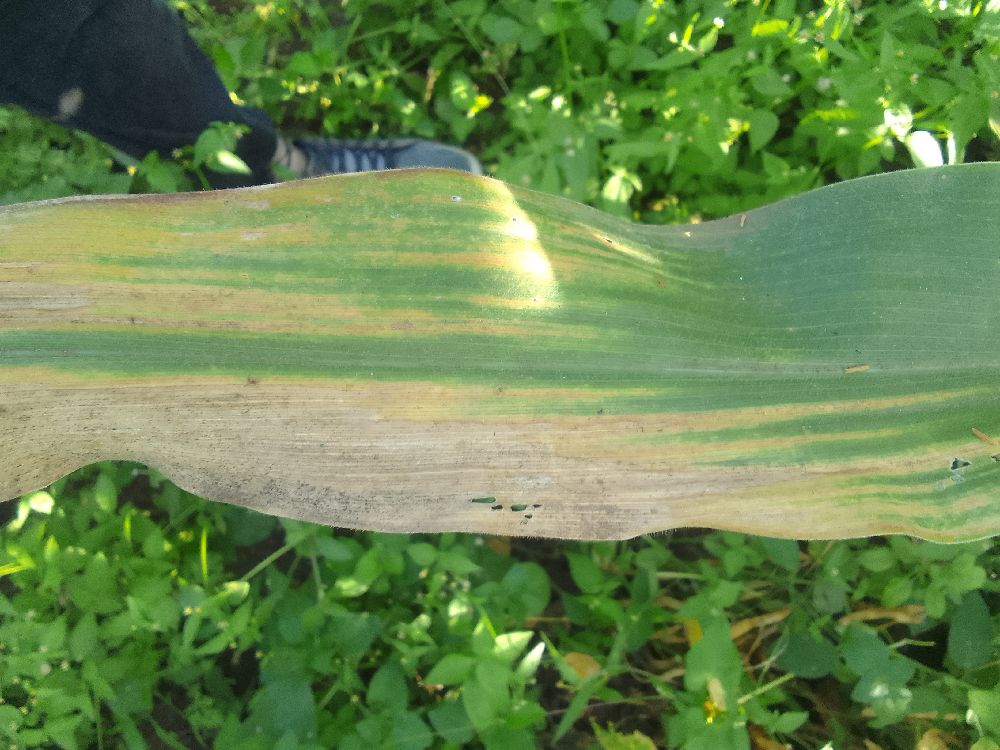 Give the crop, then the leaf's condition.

maize, maize lethal necrosis
